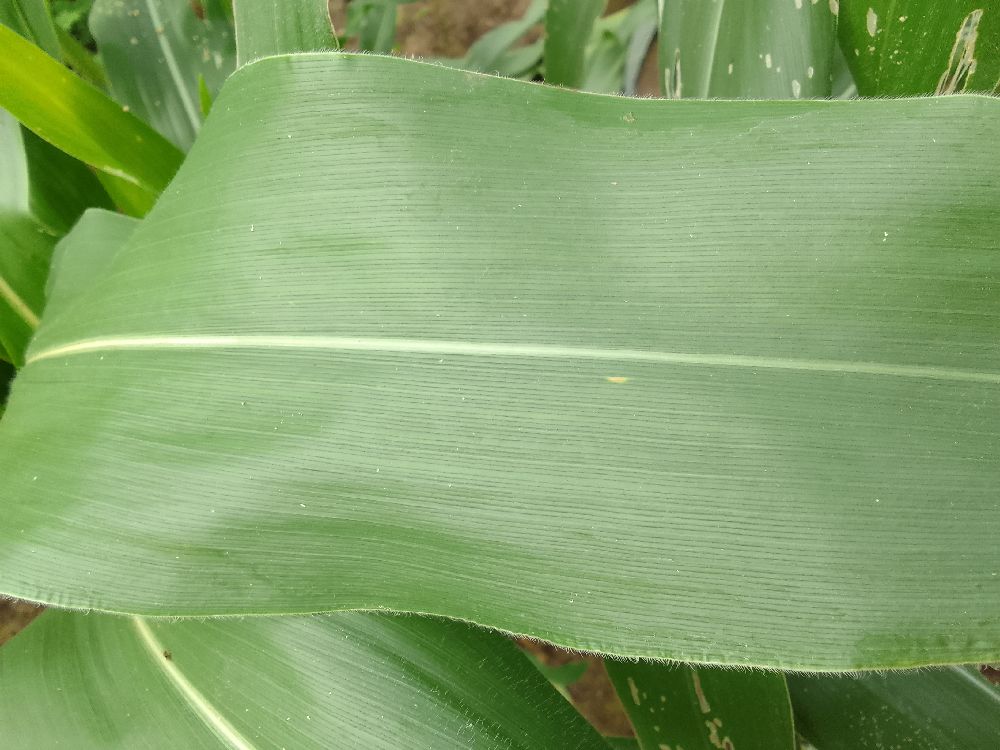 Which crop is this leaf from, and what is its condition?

maize, healthy
